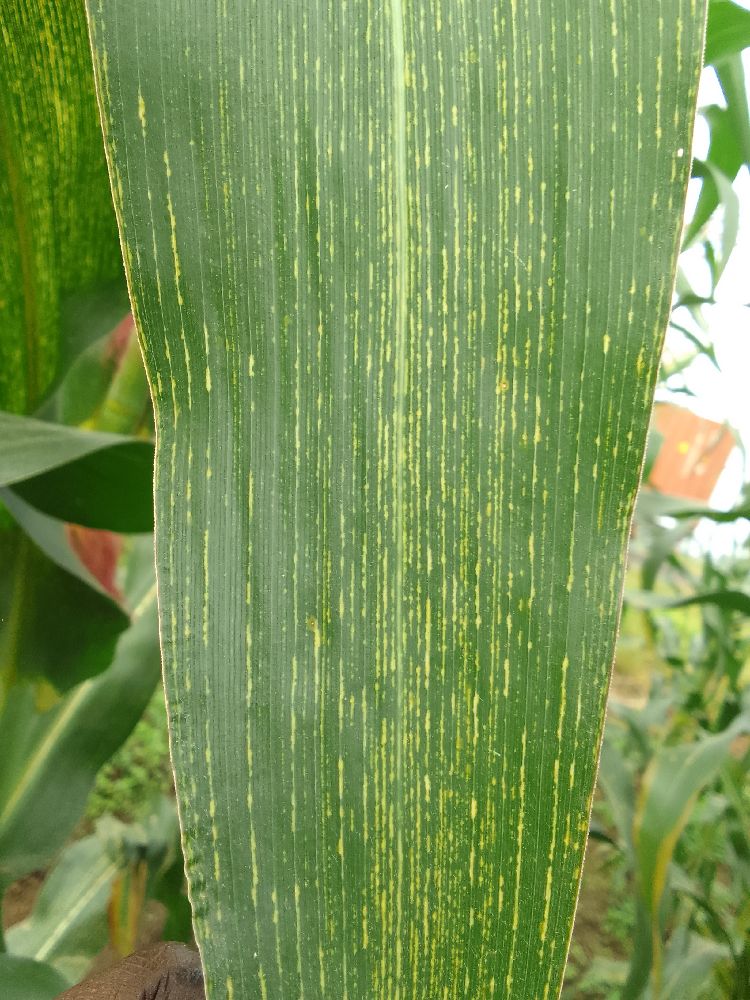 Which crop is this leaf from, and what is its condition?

maize, maize streak virus
